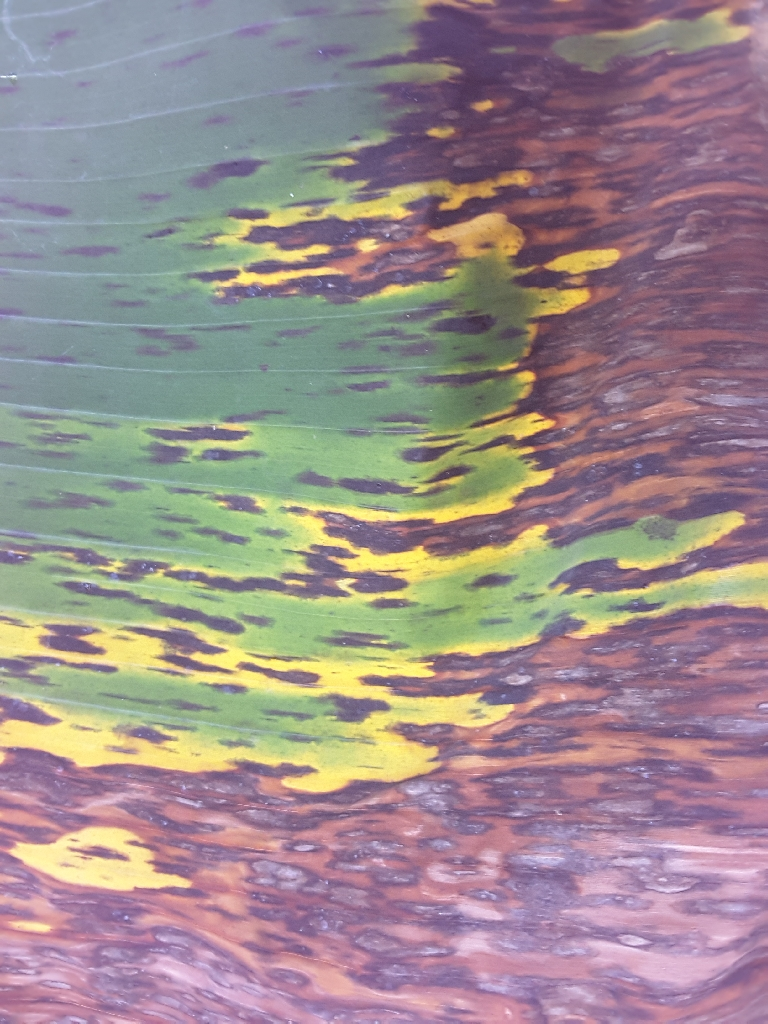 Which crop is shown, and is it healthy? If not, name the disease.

banana, black sigatoka
